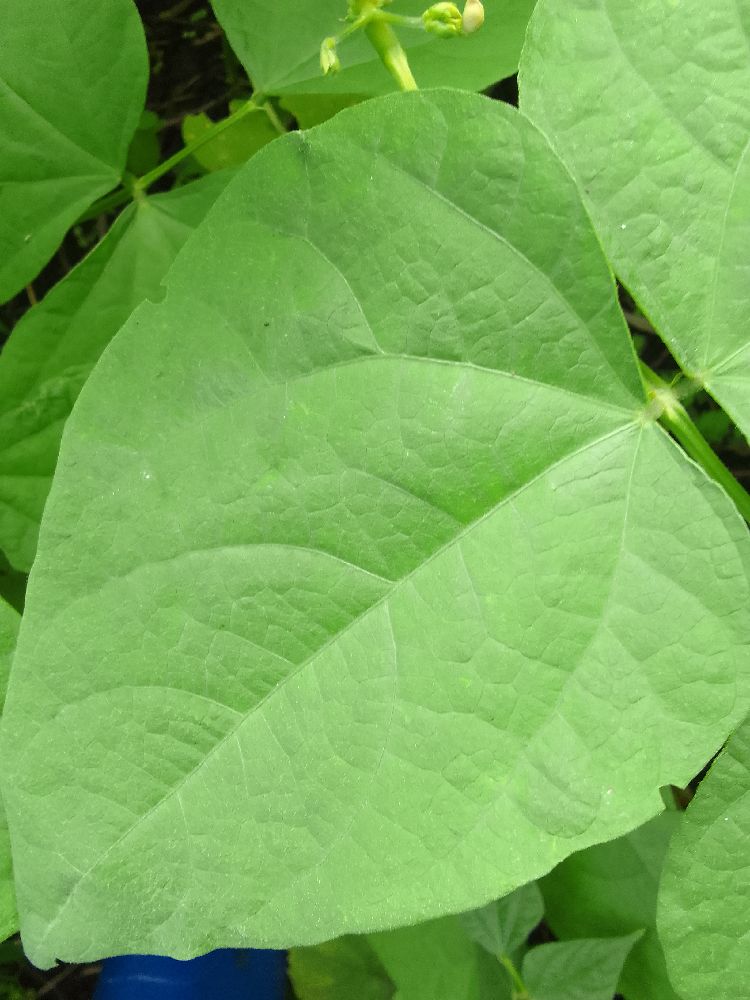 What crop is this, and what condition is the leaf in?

common bean, healthy
